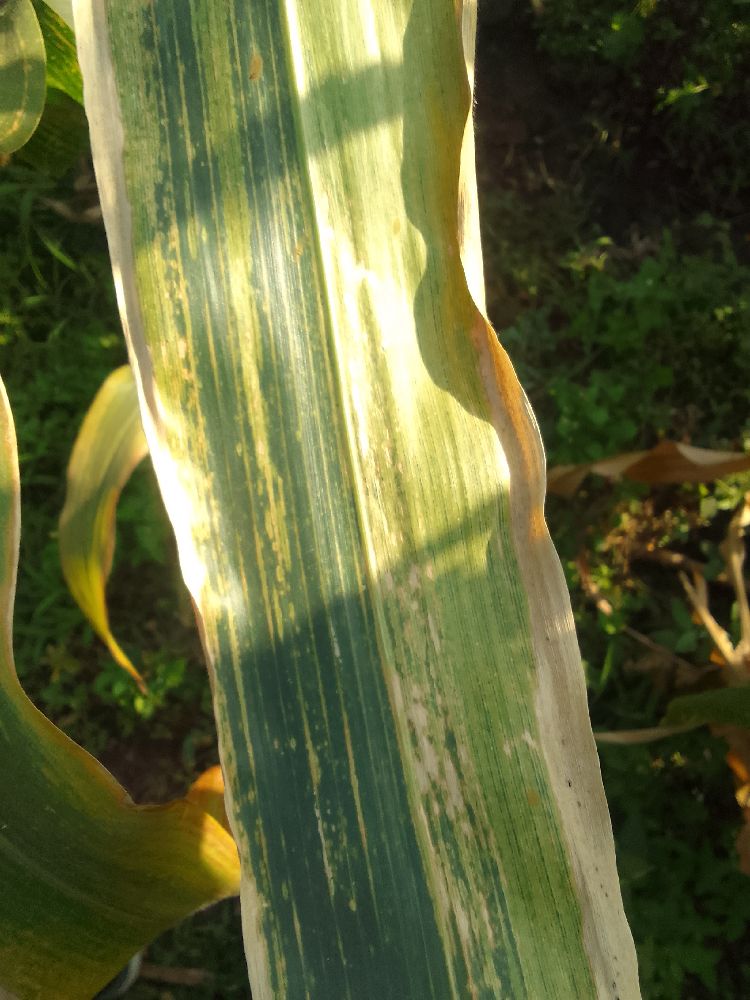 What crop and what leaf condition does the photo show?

maize, maize lethal necrosis
